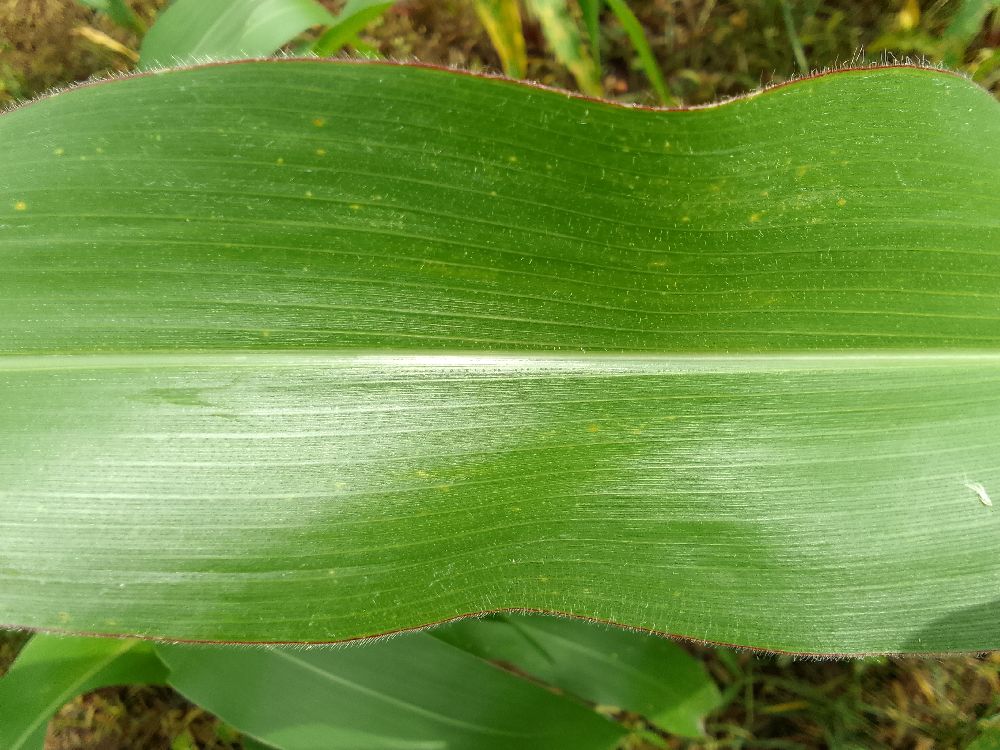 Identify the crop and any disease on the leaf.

maize, healthy
